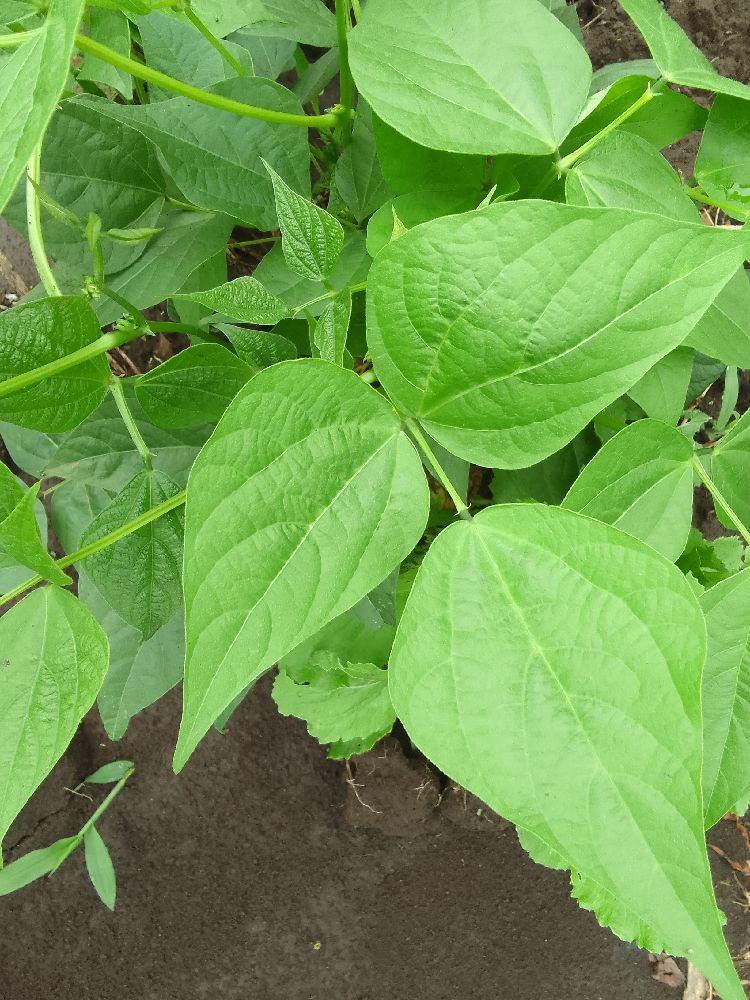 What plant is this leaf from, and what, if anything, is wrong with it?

common bean, healthy
